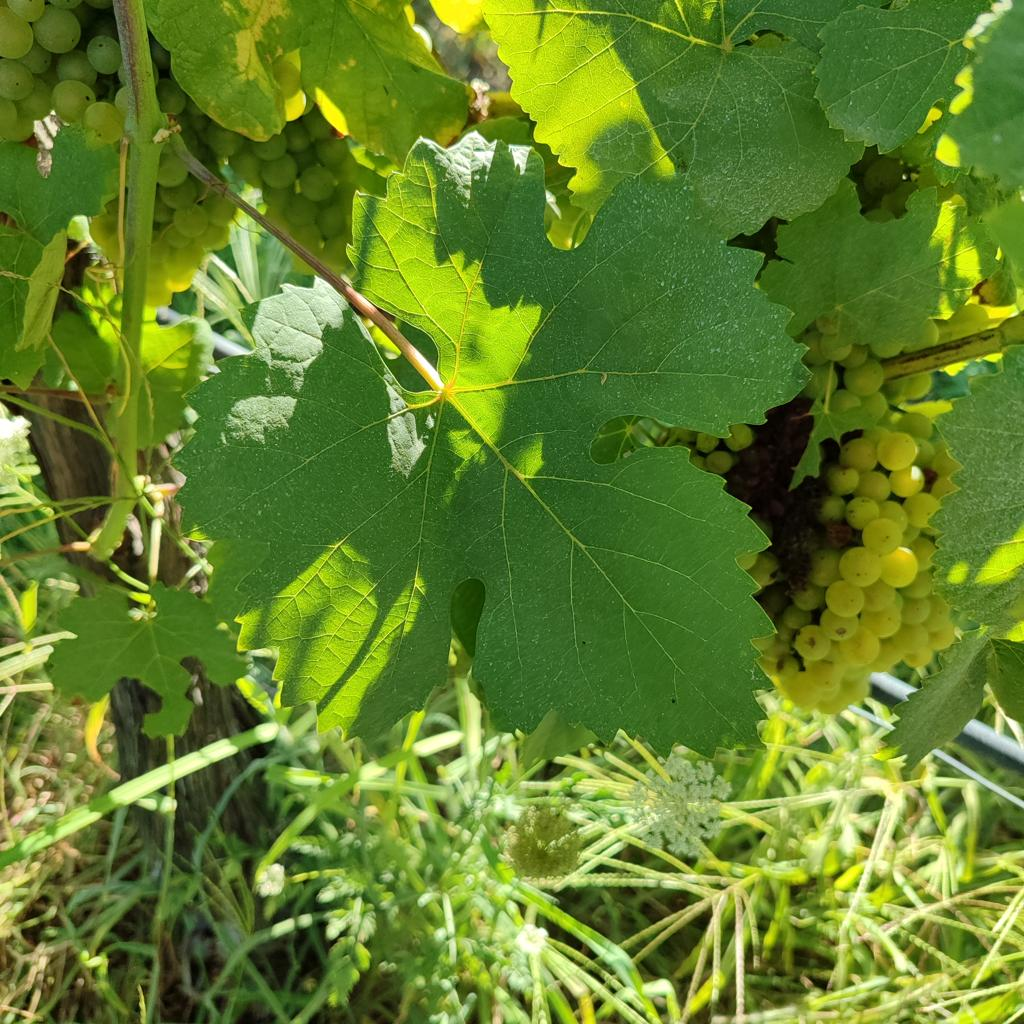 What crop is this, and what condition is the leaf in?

grapevine, healthy
